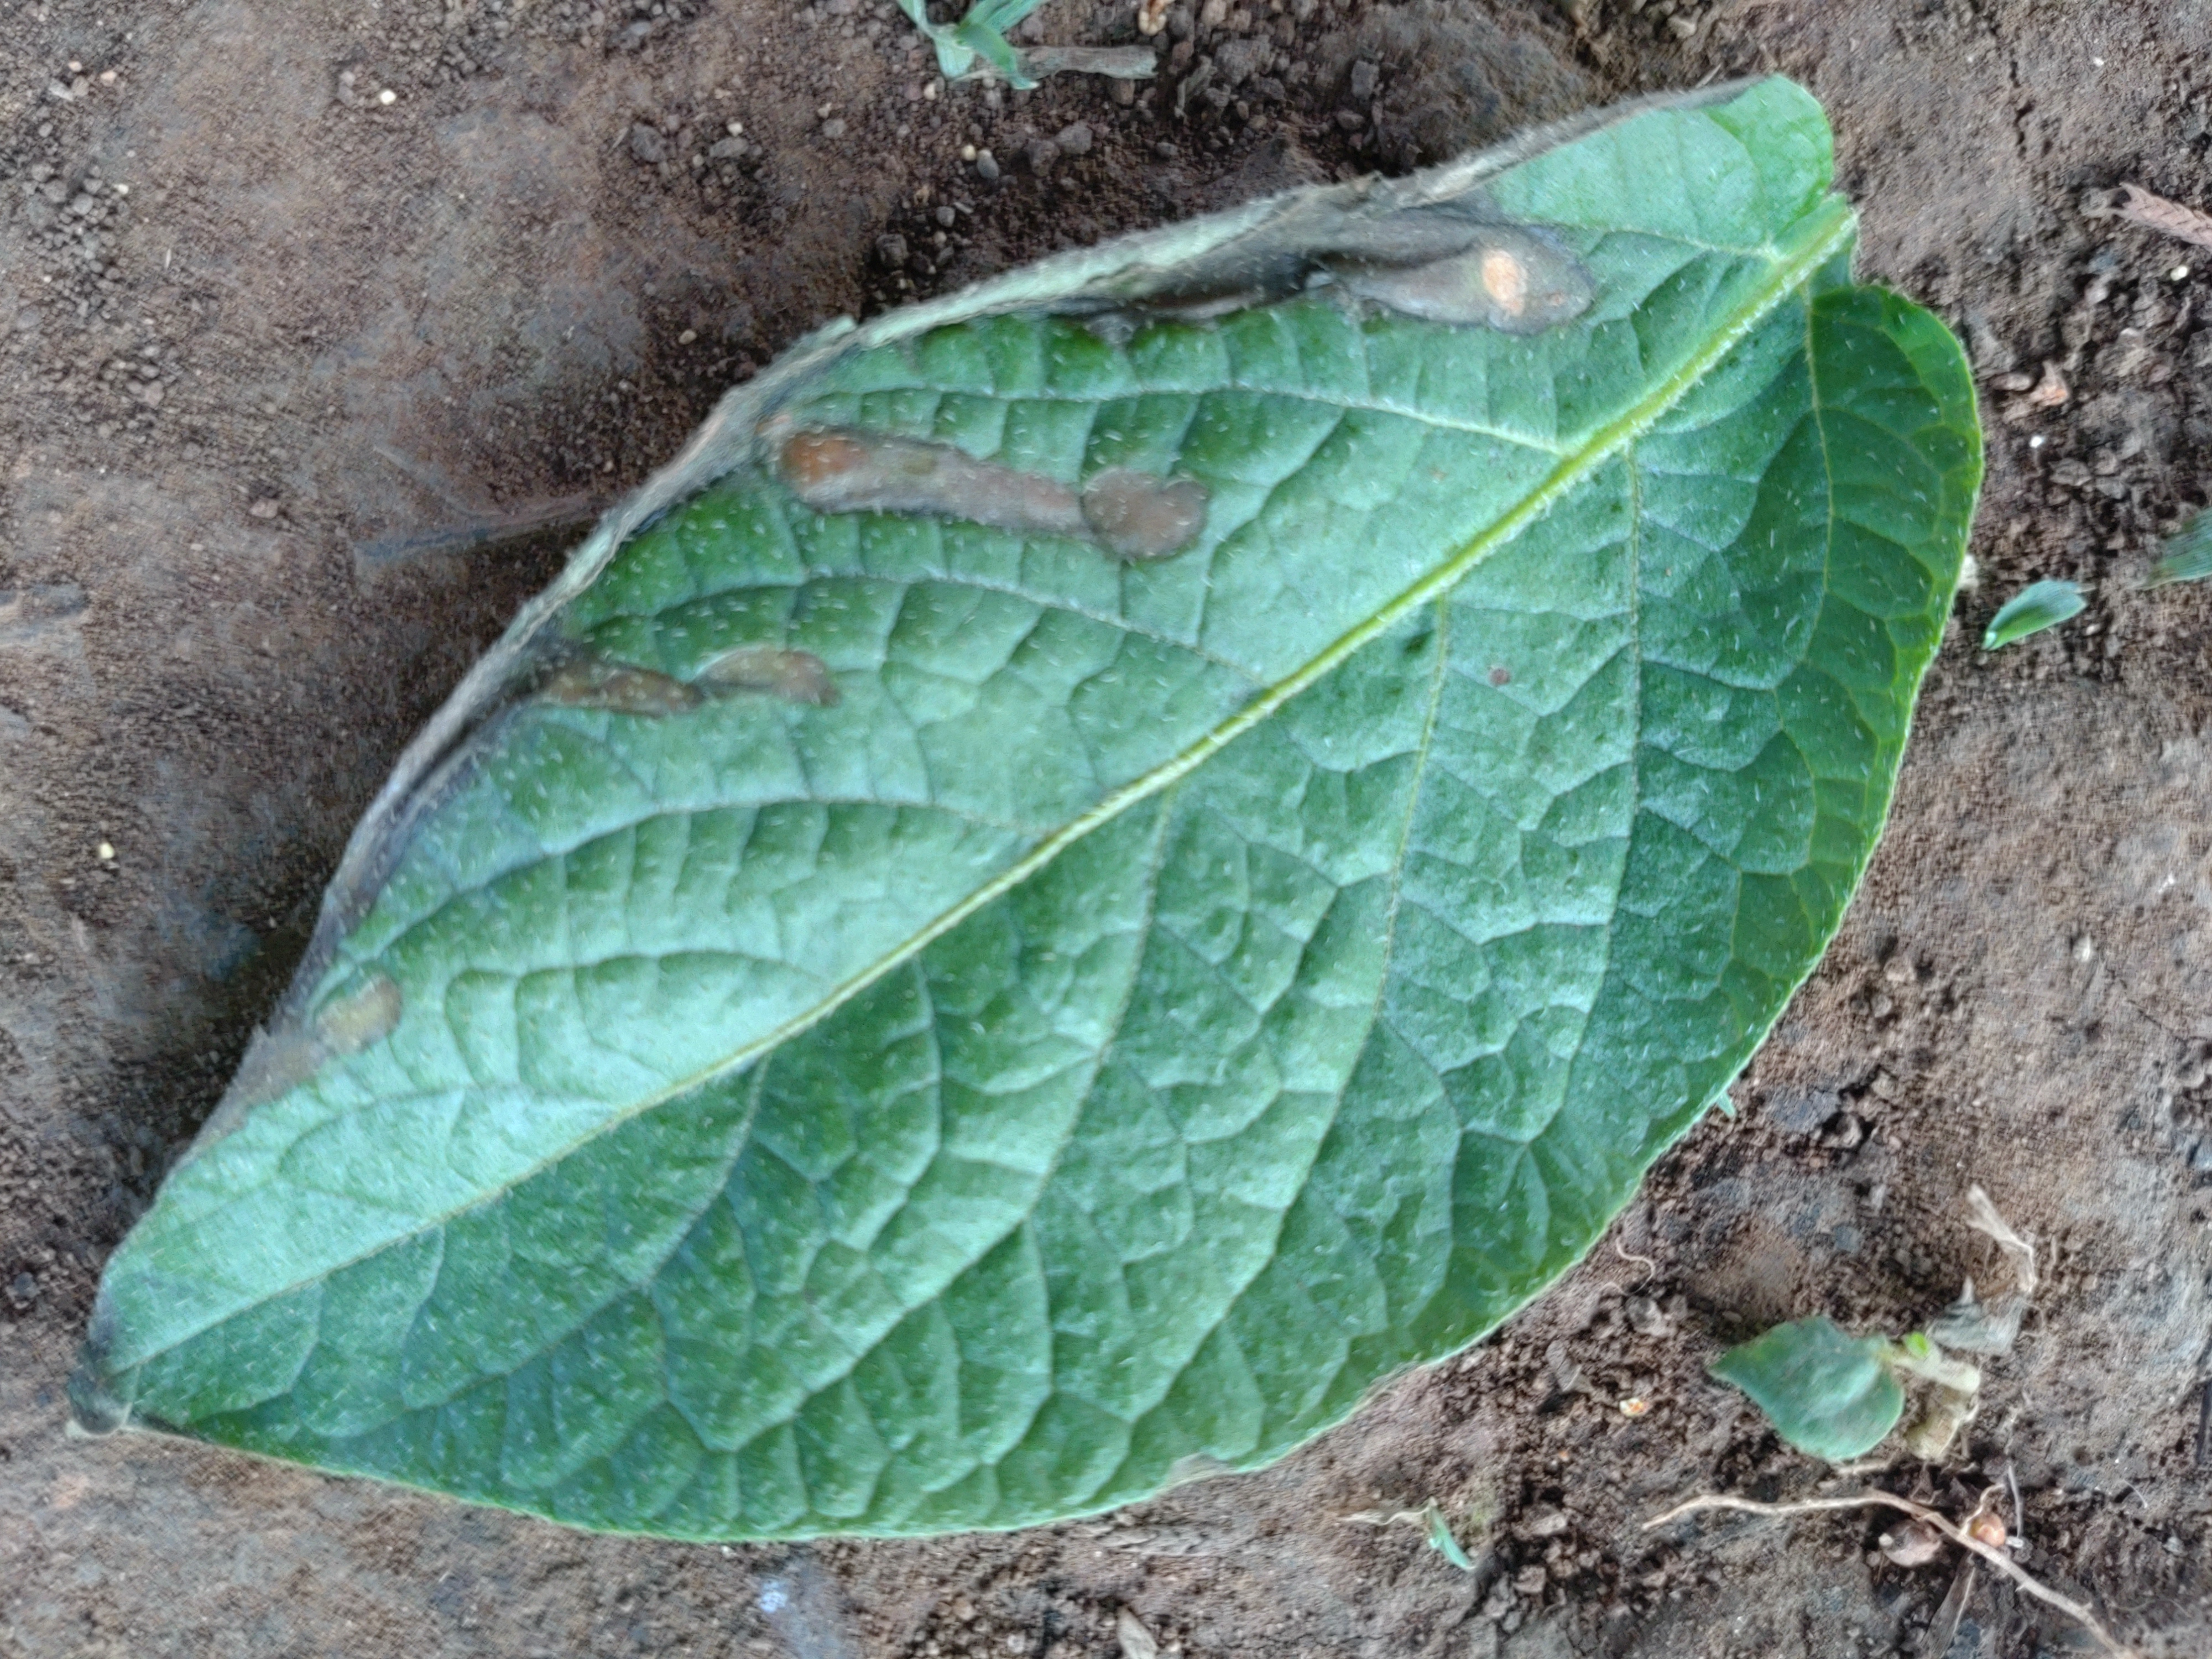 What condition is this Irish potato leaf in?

early blight
